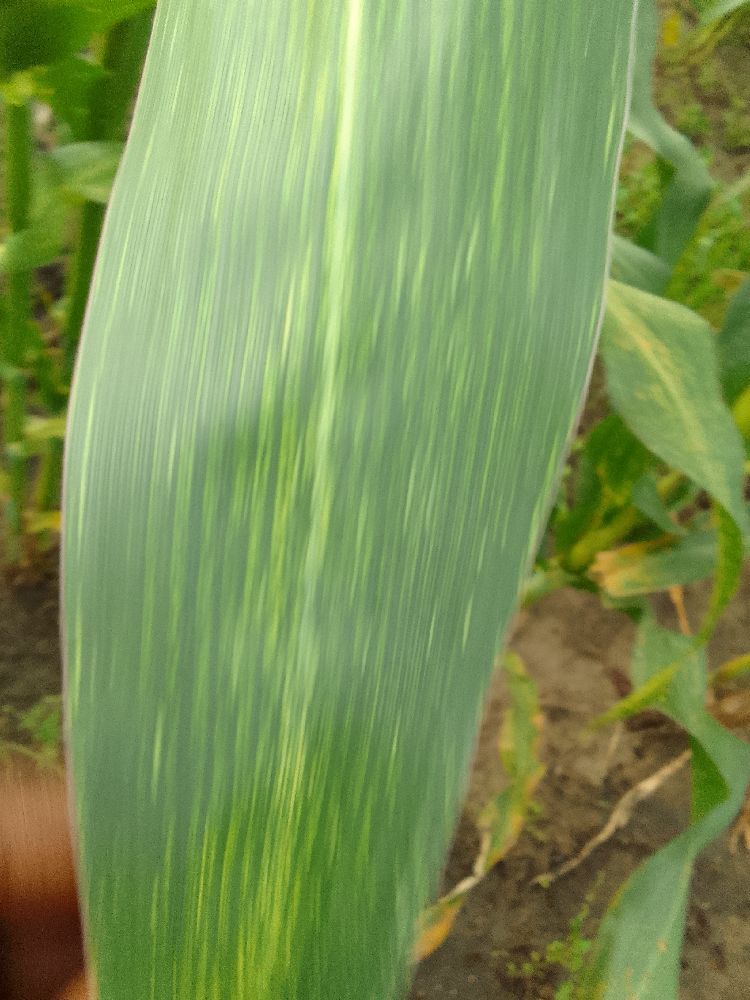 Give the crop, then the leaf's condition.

maize, maize streak virus
